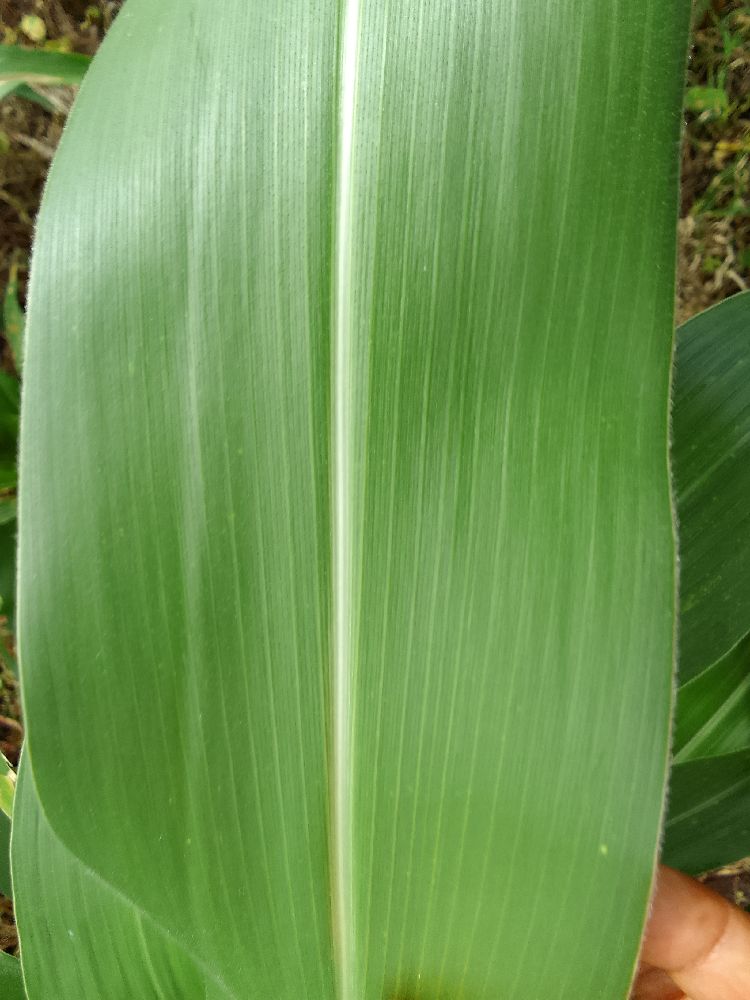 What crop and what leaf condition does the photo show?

maize, healthy
